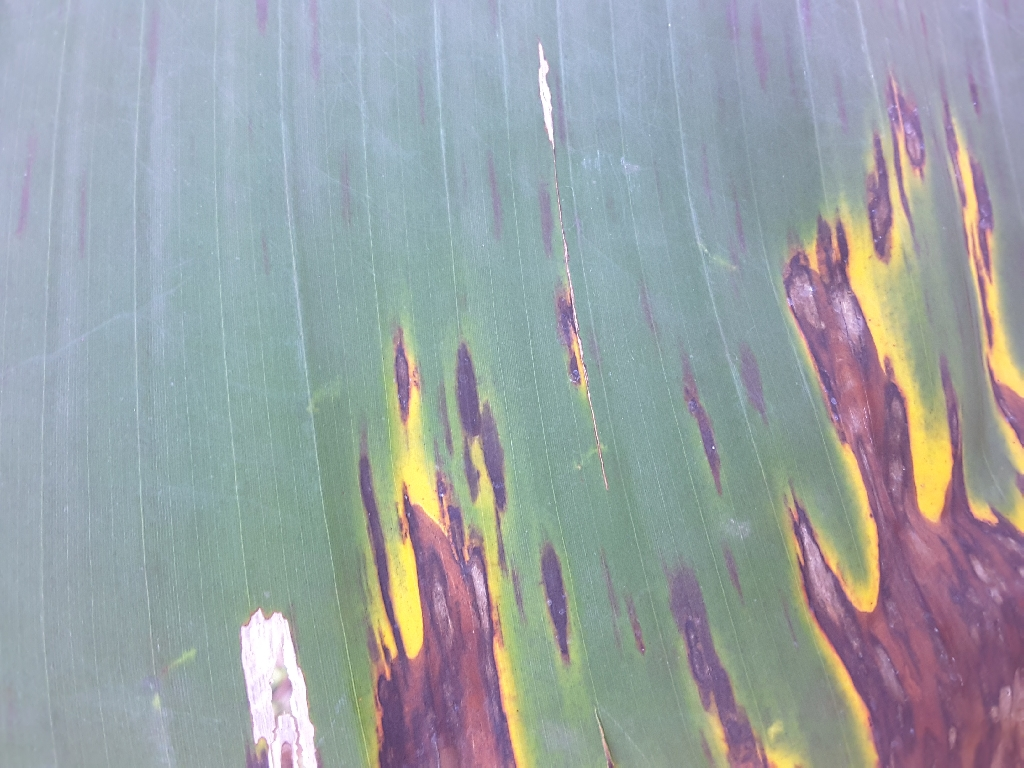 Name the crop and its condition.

banana, black sigatoka
